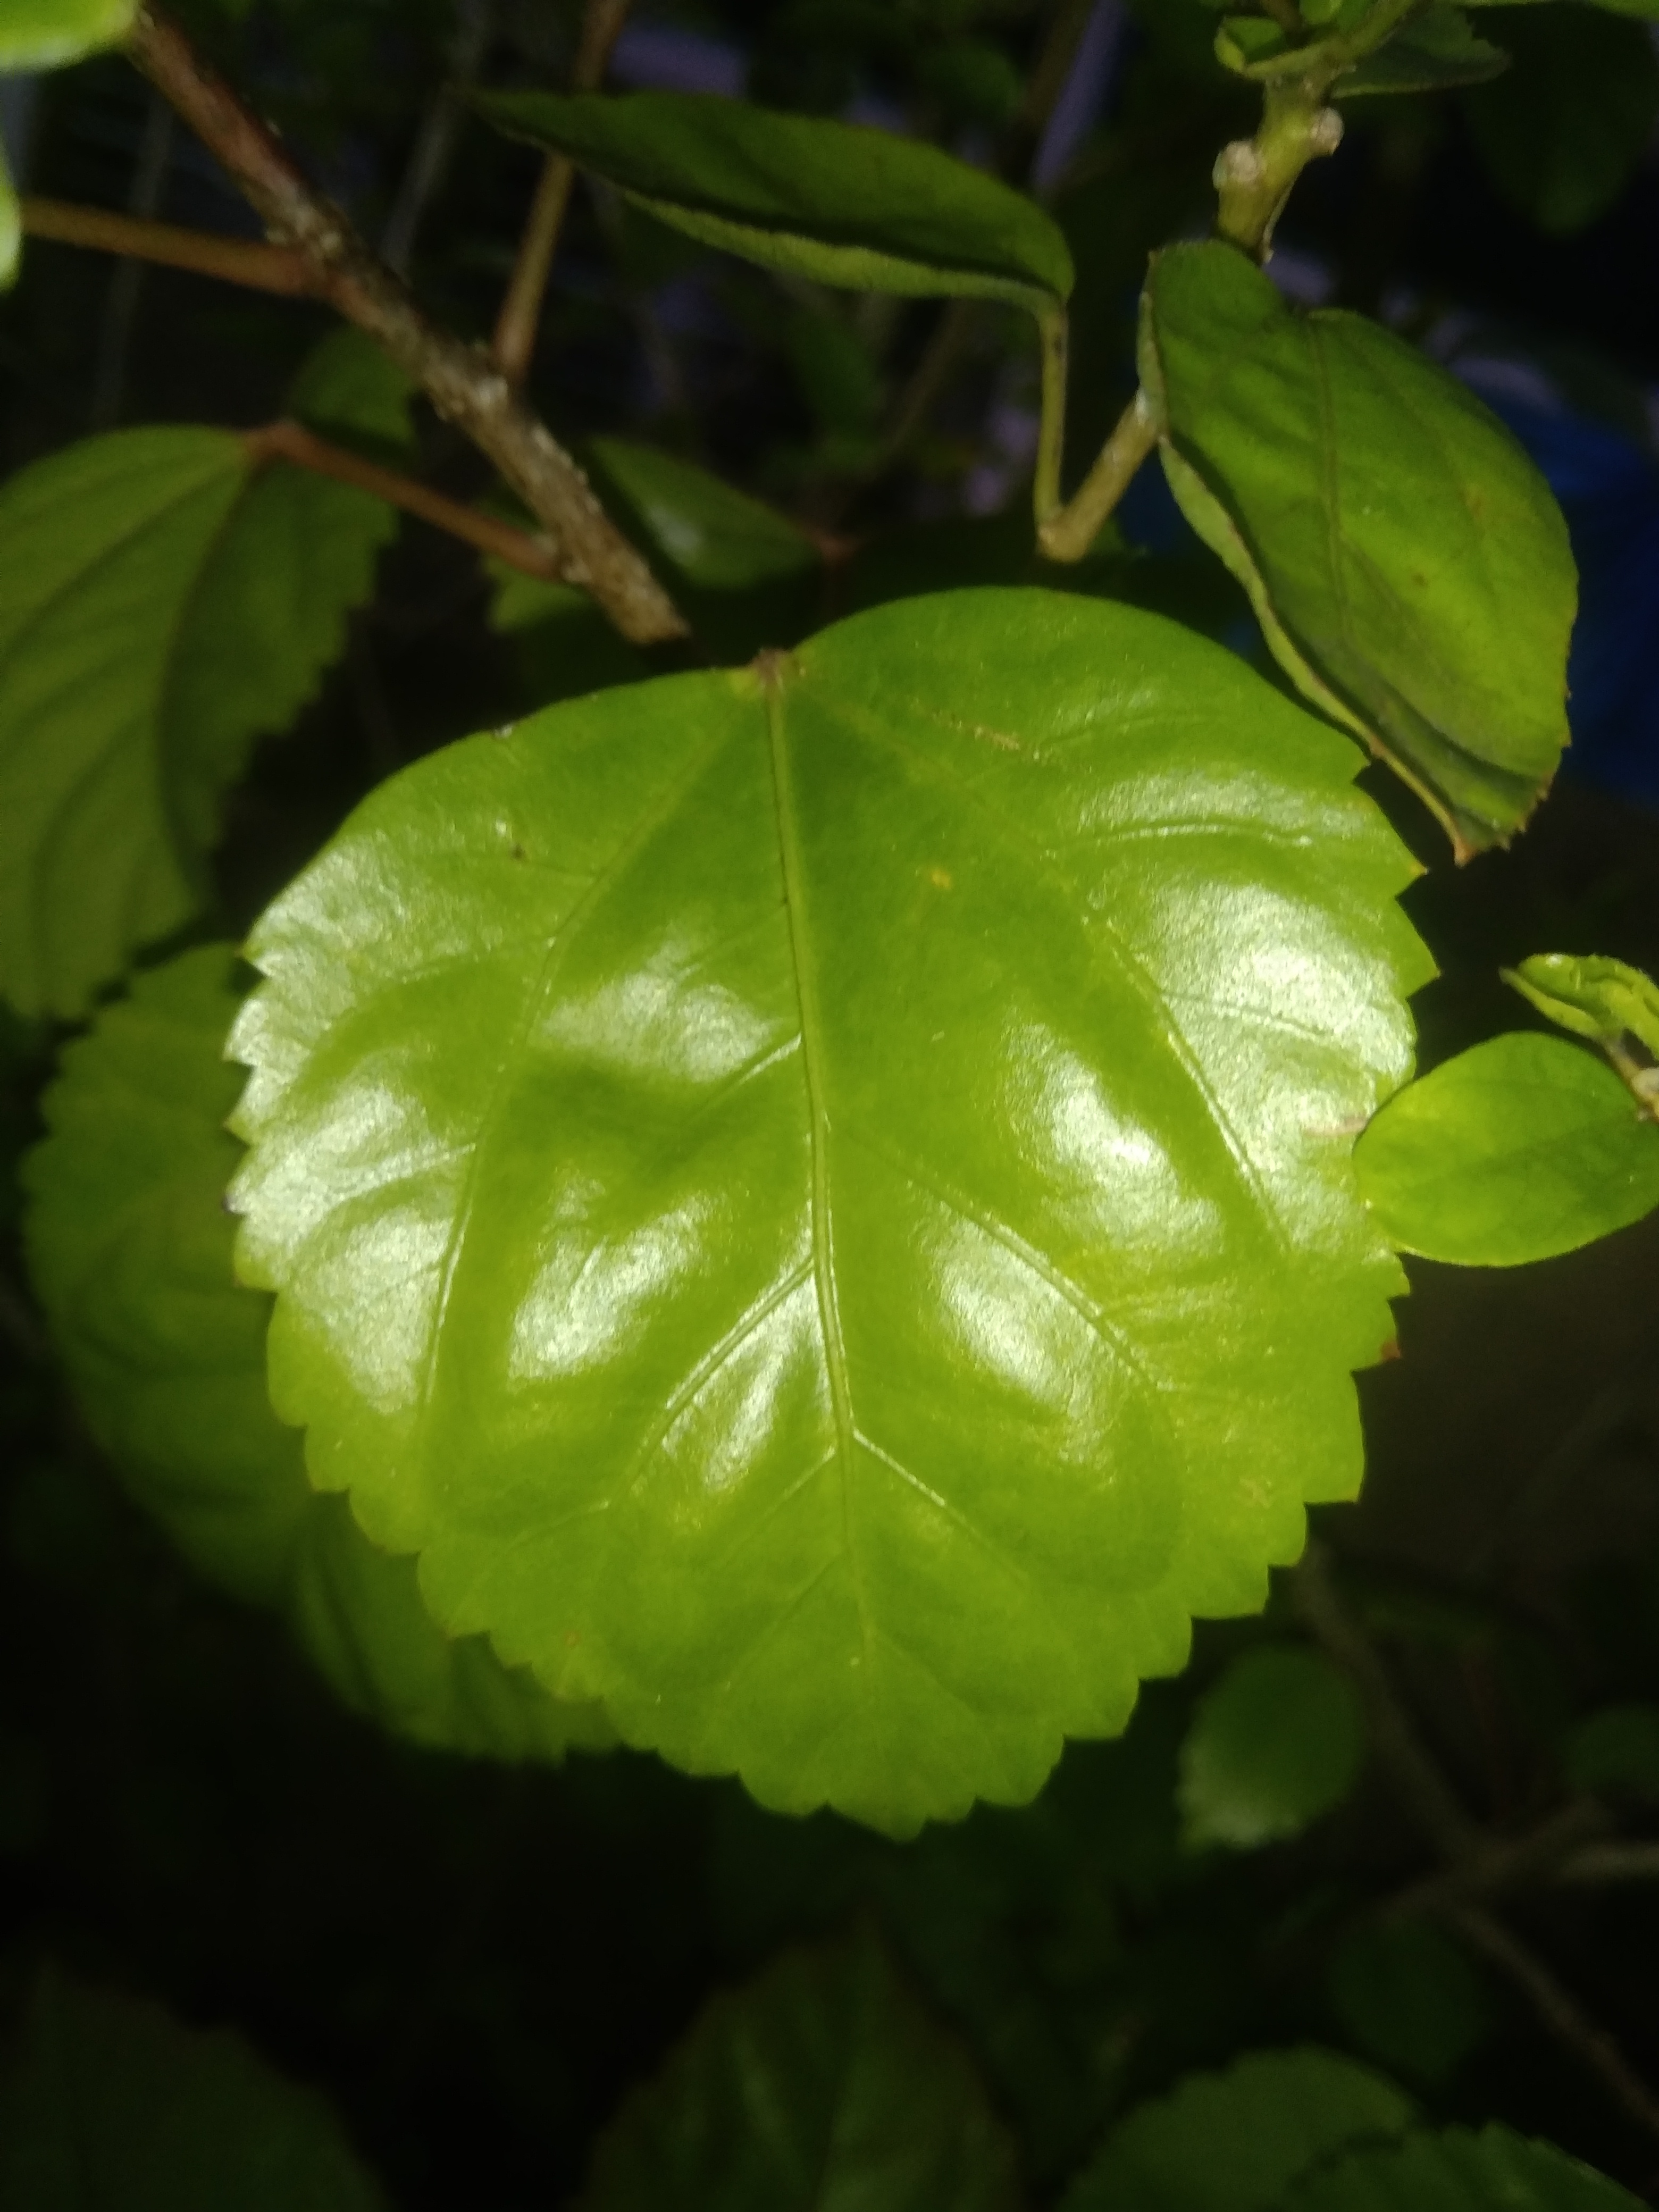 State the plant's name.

hibiscus
